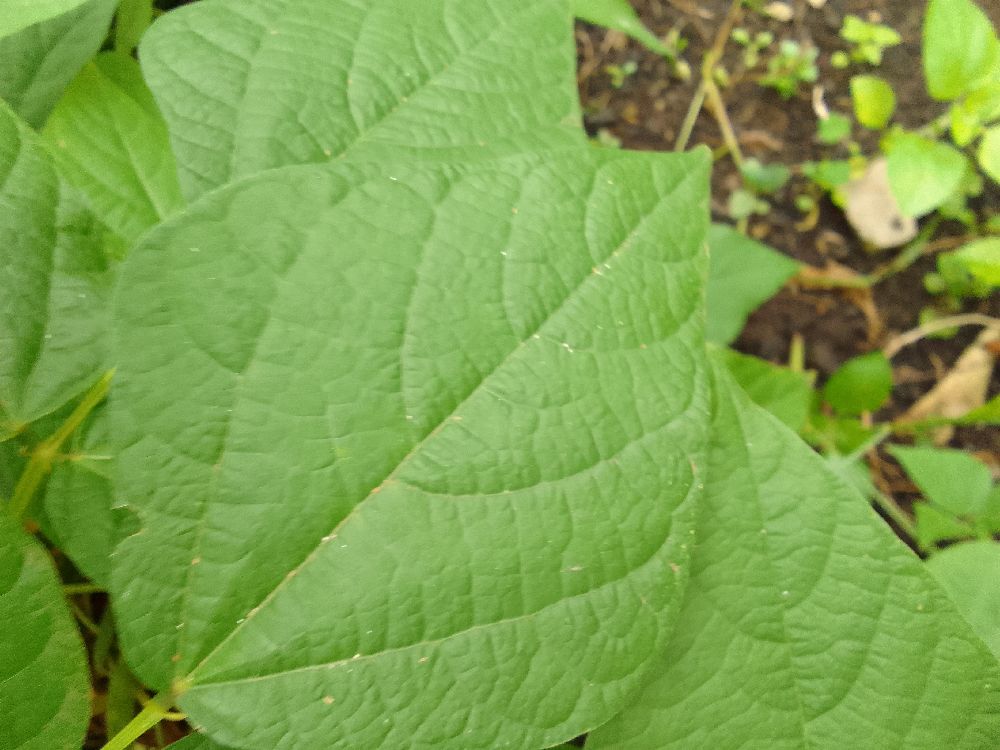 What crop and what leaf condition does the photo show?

common bean, healthy
